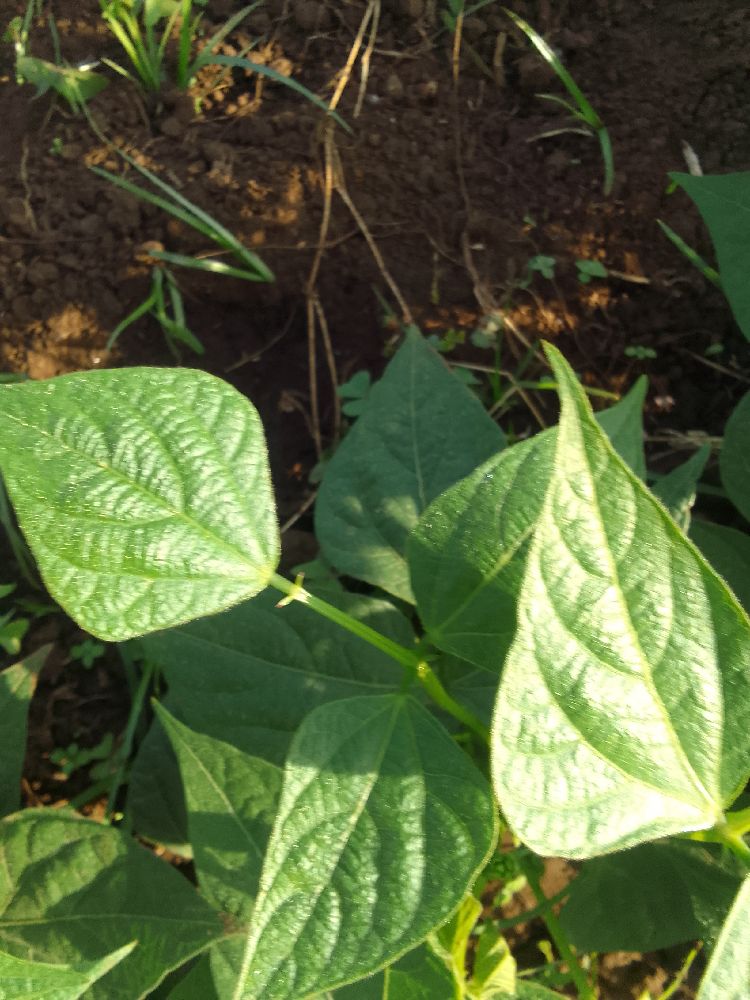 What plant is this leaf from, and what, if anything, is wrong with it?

common bean, healthy
